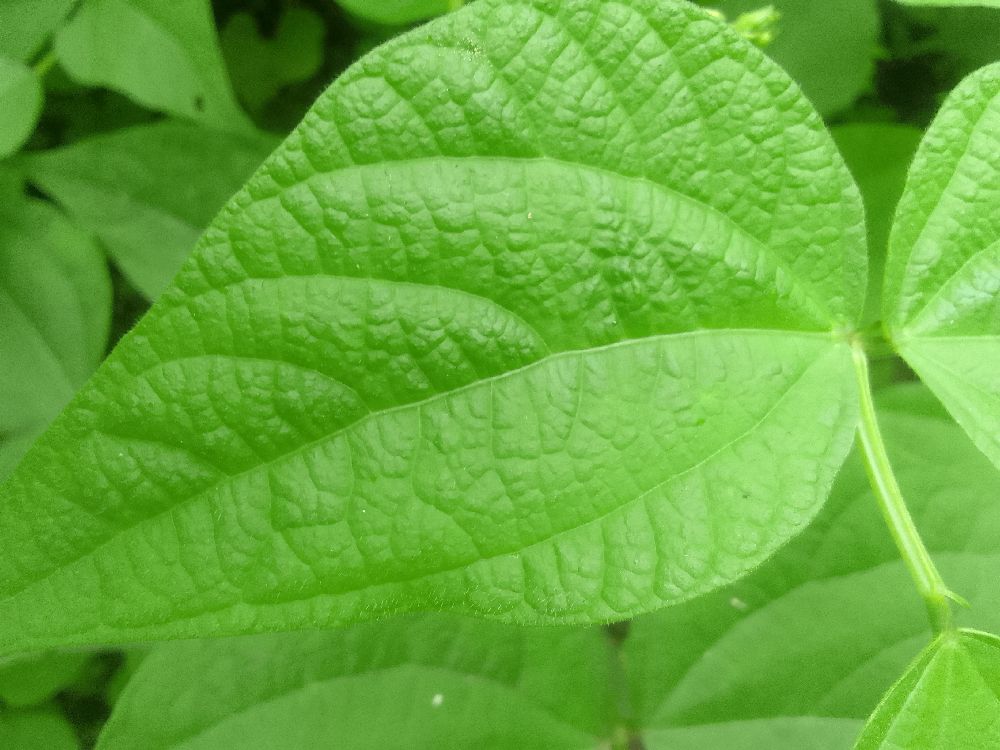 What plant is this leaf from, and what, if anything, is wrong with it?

common bean, healthy
